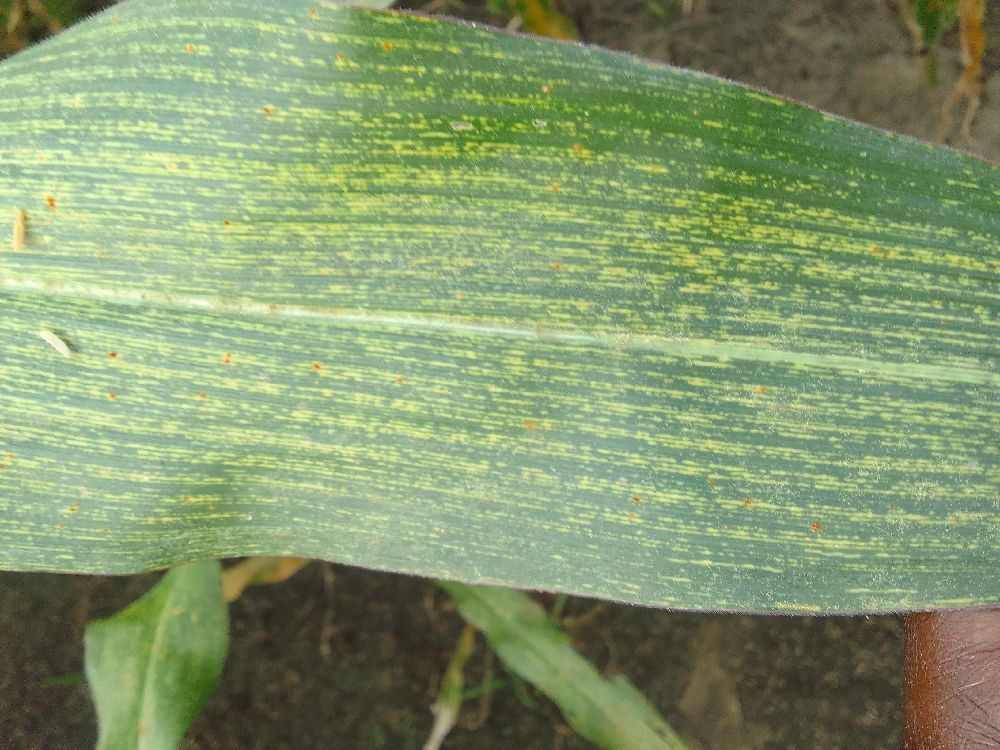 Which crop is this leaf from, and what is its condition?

maize, maize streak virus
